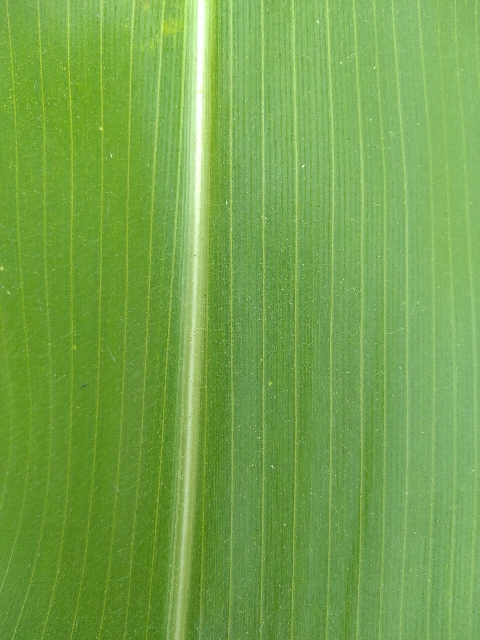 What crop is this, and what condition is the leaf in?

maize, healthy
